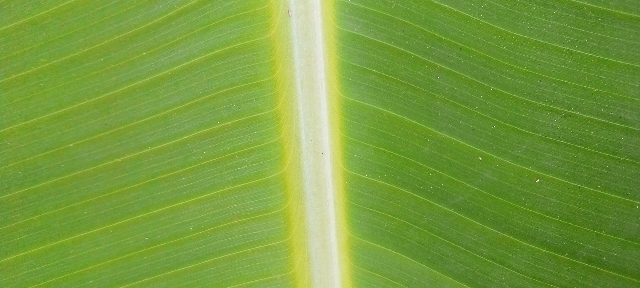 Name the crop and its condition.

banana, healthy
